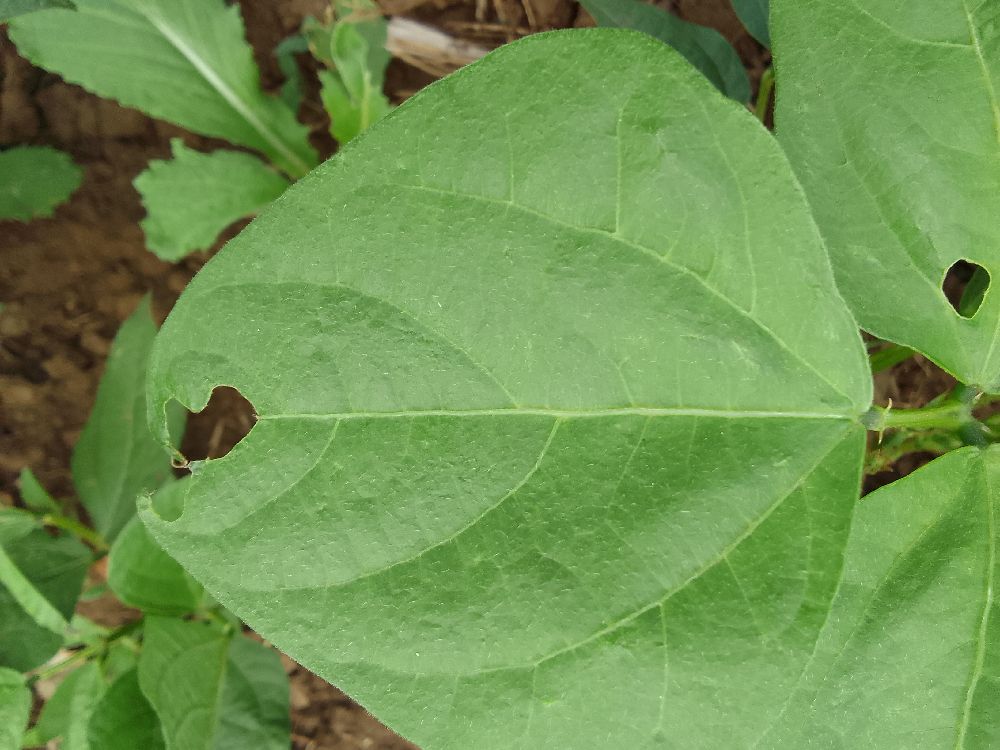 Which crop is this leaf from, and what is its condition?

common bean, healthy
